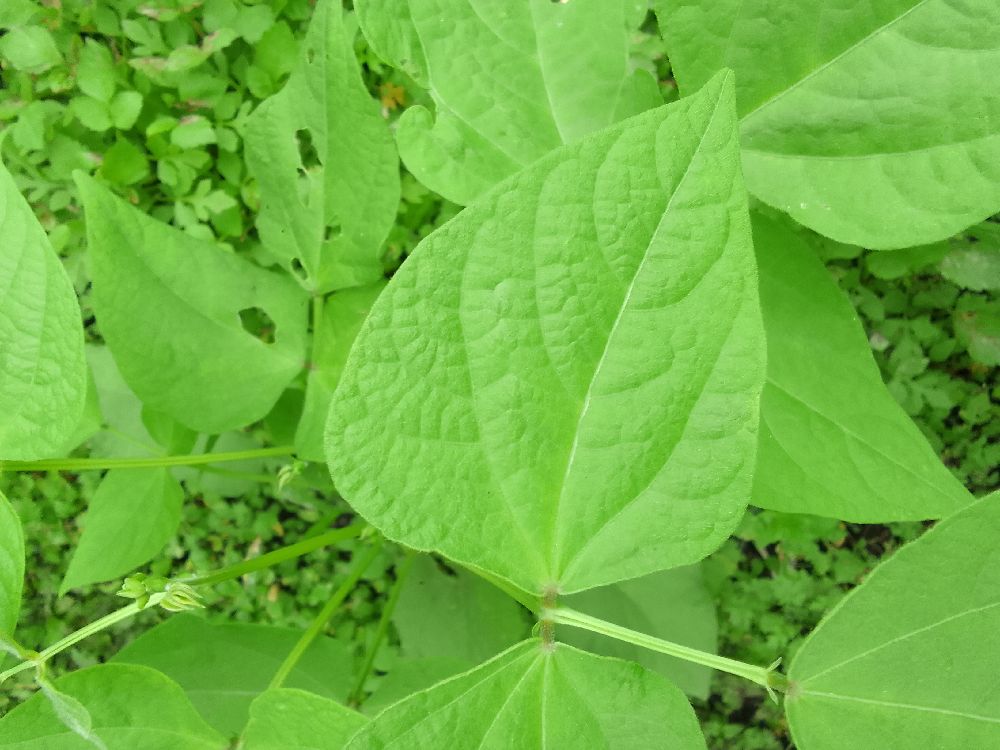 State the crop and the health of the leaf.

common bean, healthy
